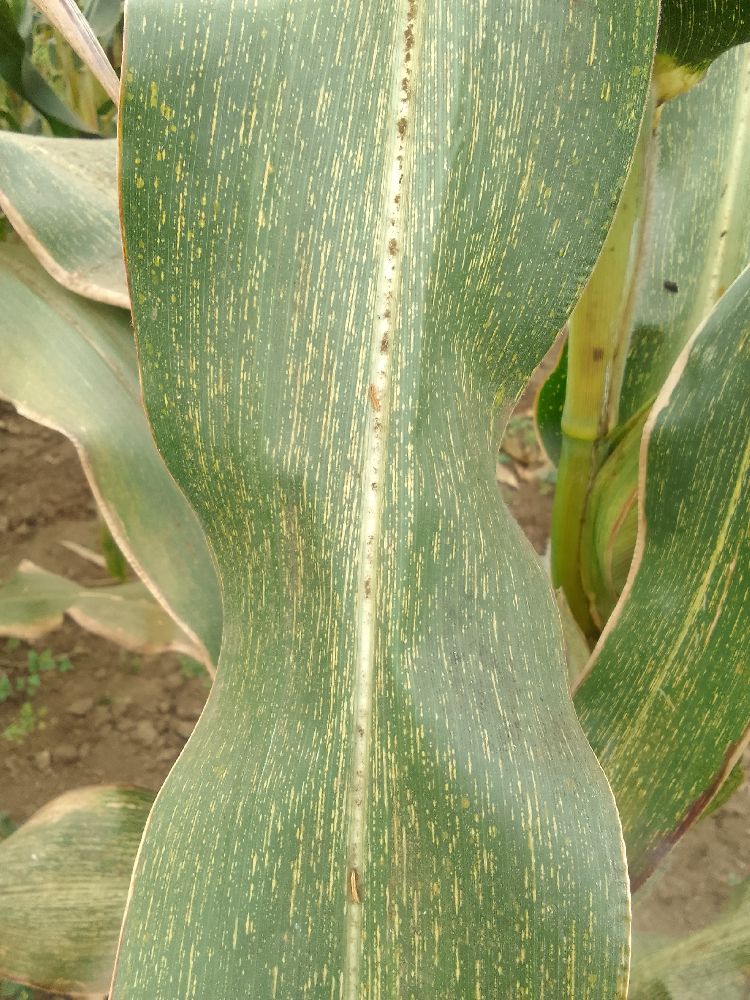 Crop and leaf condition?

maize, maize streak virus
